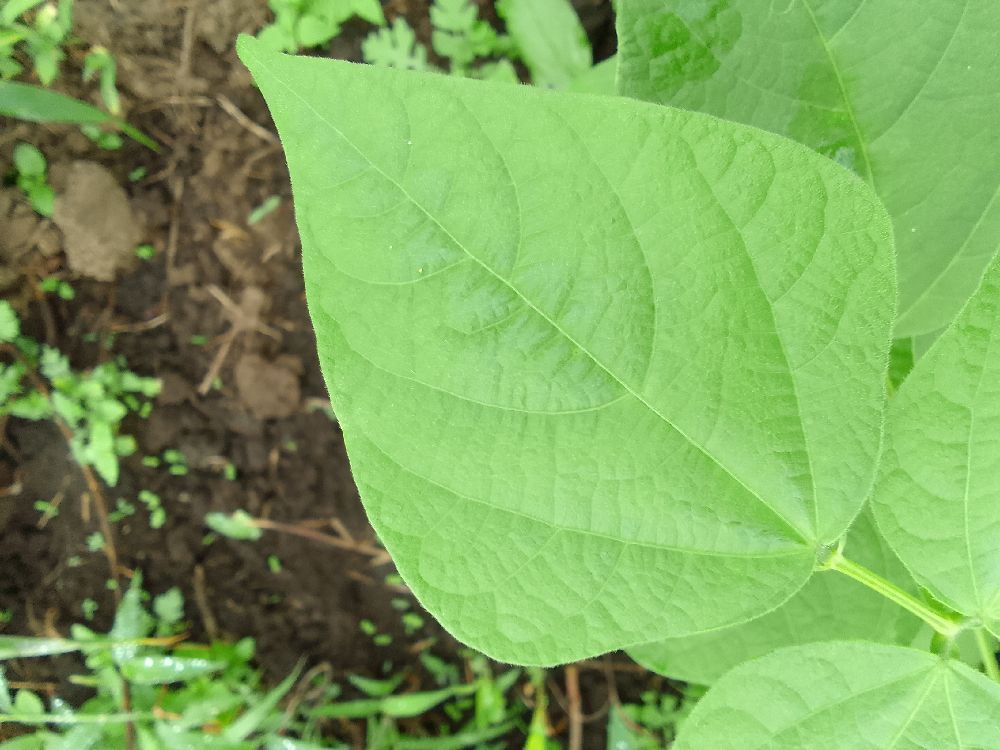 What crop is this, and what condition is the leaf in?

common bean, healthy
